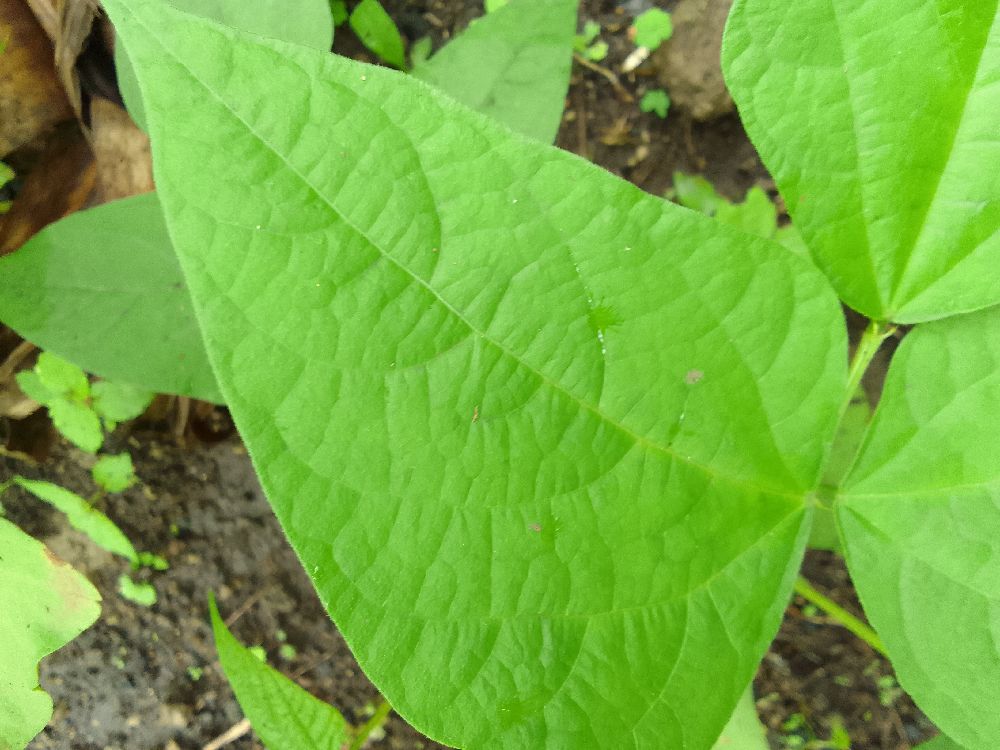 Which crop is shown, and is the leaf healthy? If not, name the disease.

common bean, healthy
